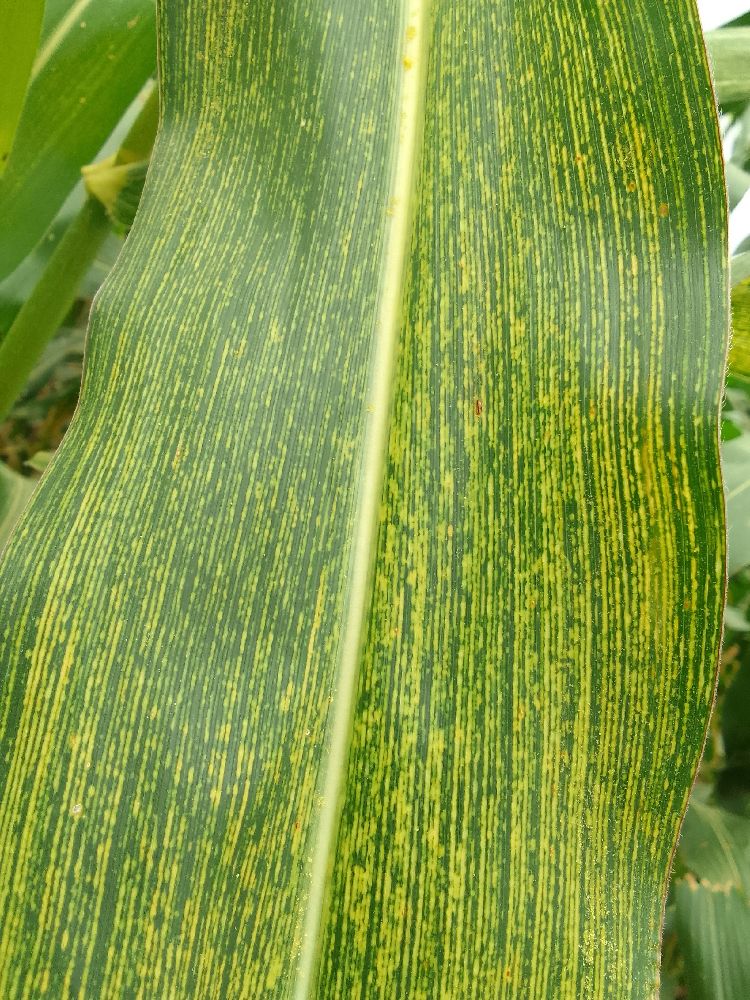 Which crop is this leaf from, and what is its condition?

maize, maize streak virus
